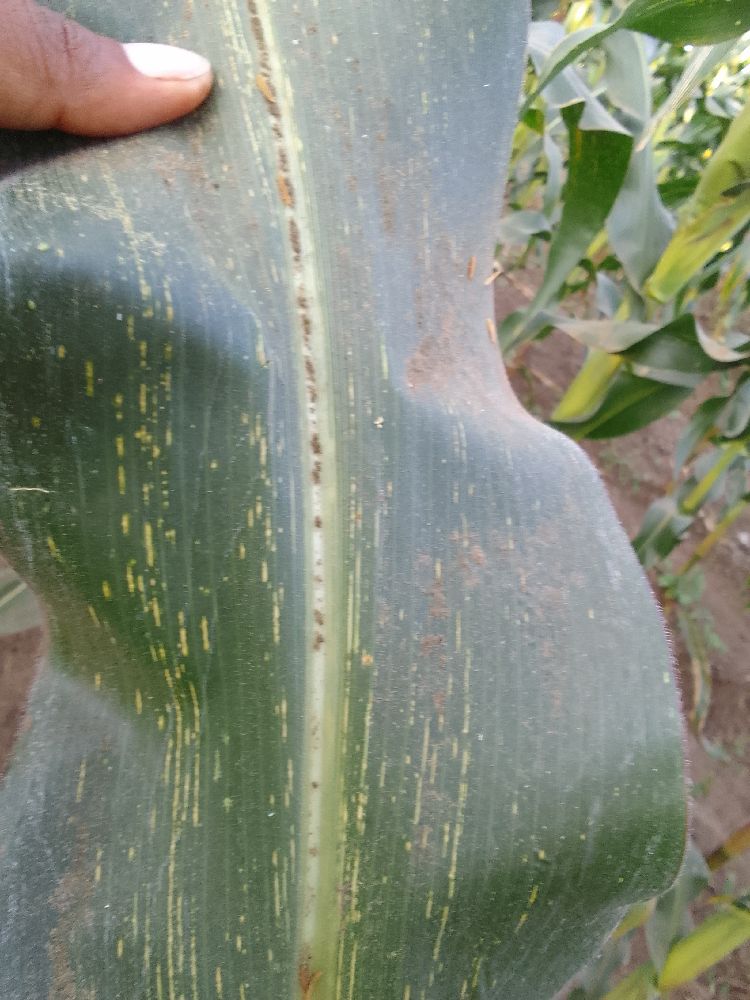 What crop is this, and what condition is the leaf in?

maize, maize streak virus
